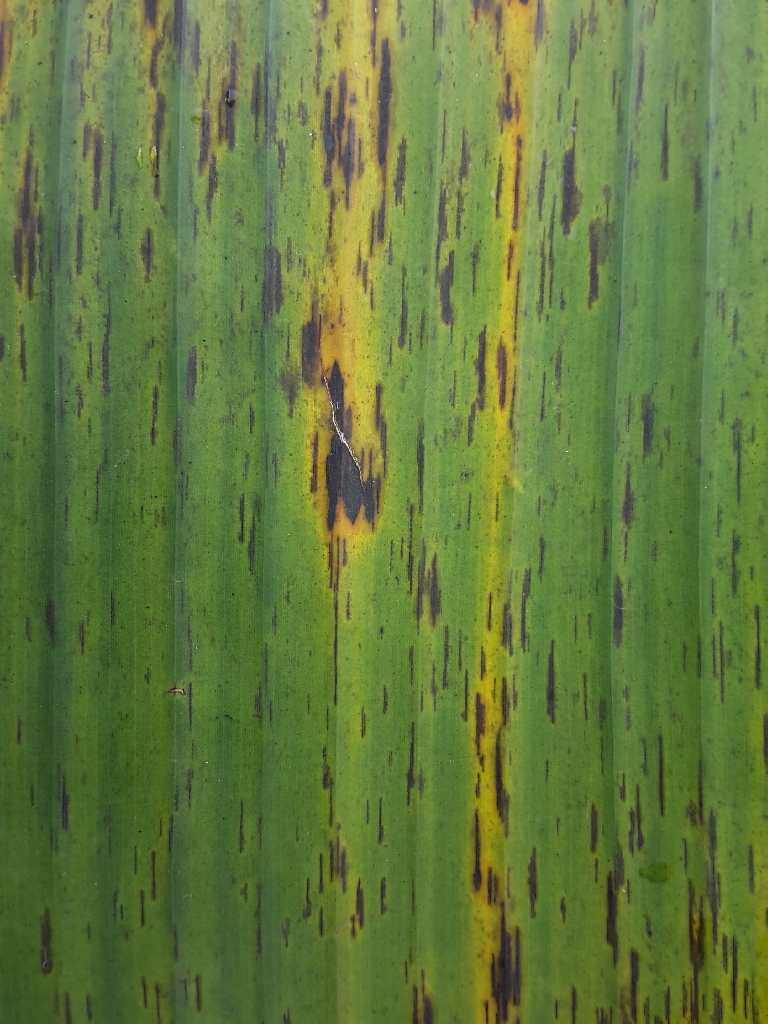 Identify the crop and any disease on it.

banana, black sigatoka
